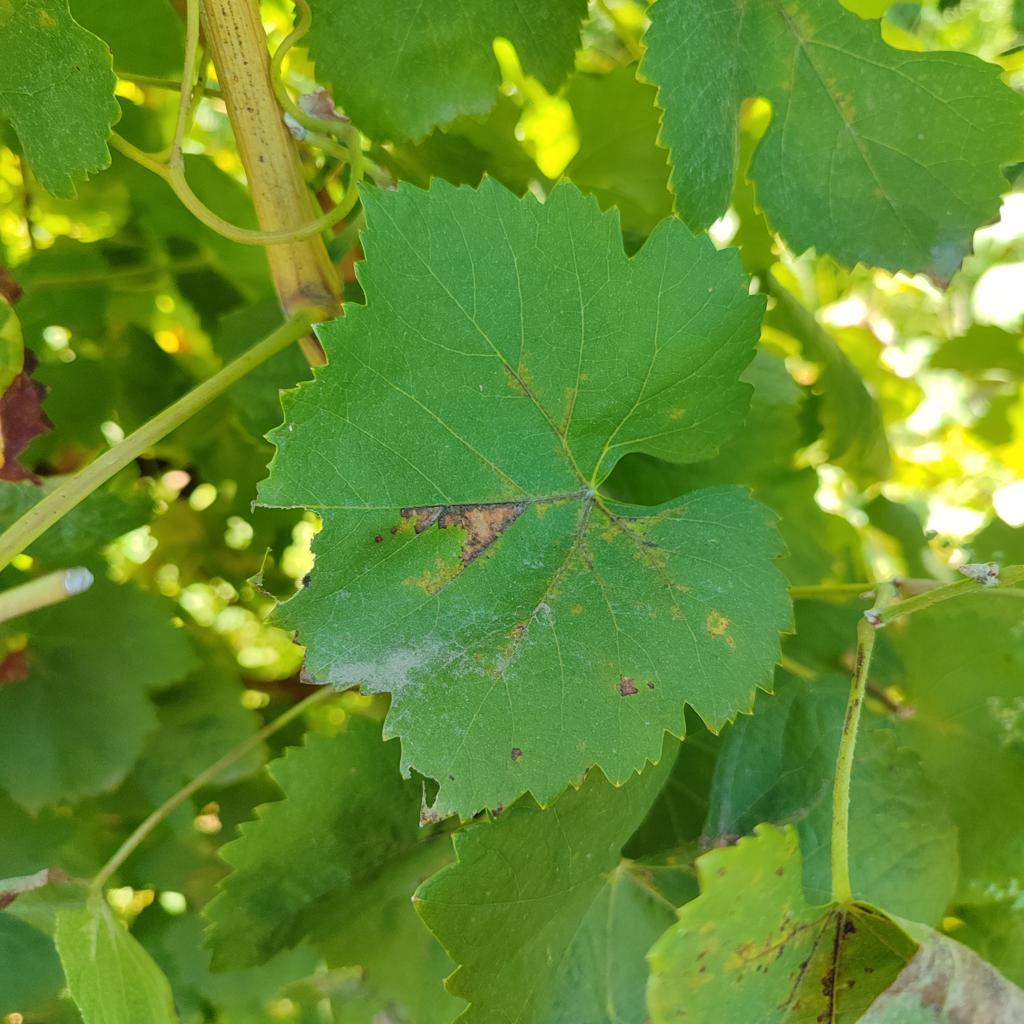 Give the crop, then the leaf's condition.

grapevine, downy mildew
